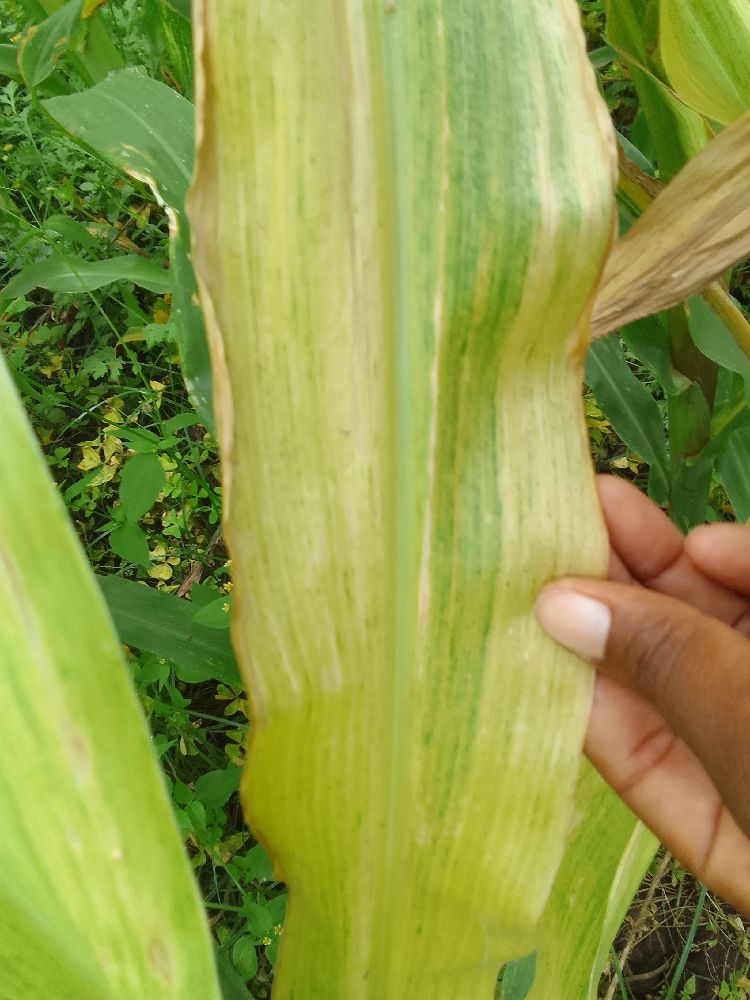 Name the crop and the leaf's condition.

maize, maize lethal necrosis
